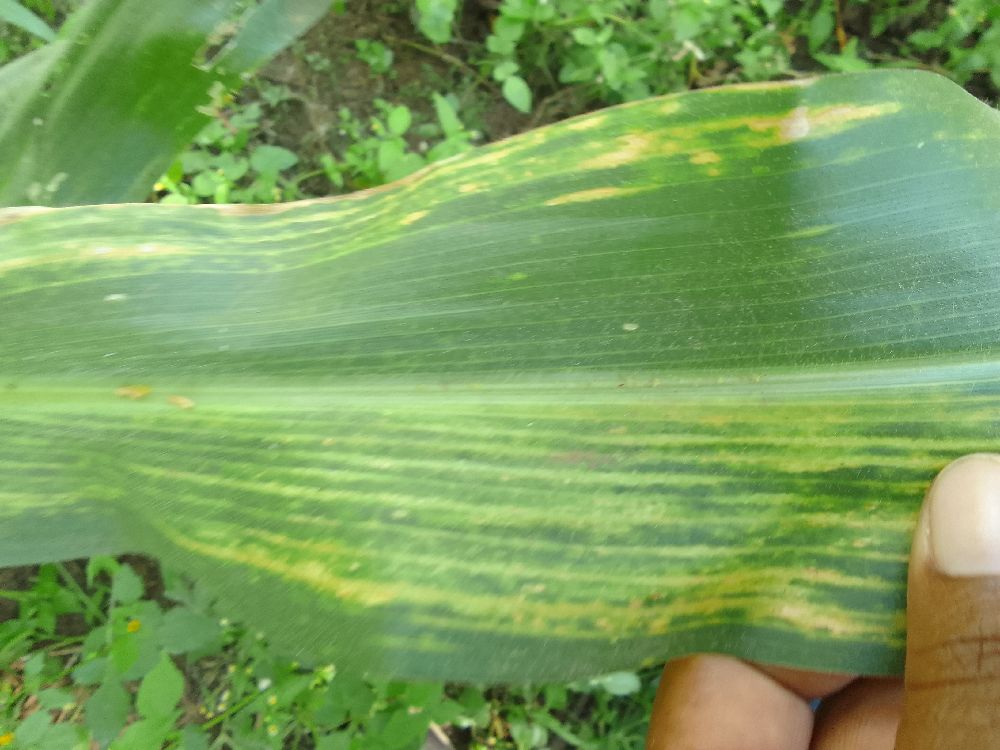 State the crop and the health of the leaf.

maize, maize lethal necrosis
